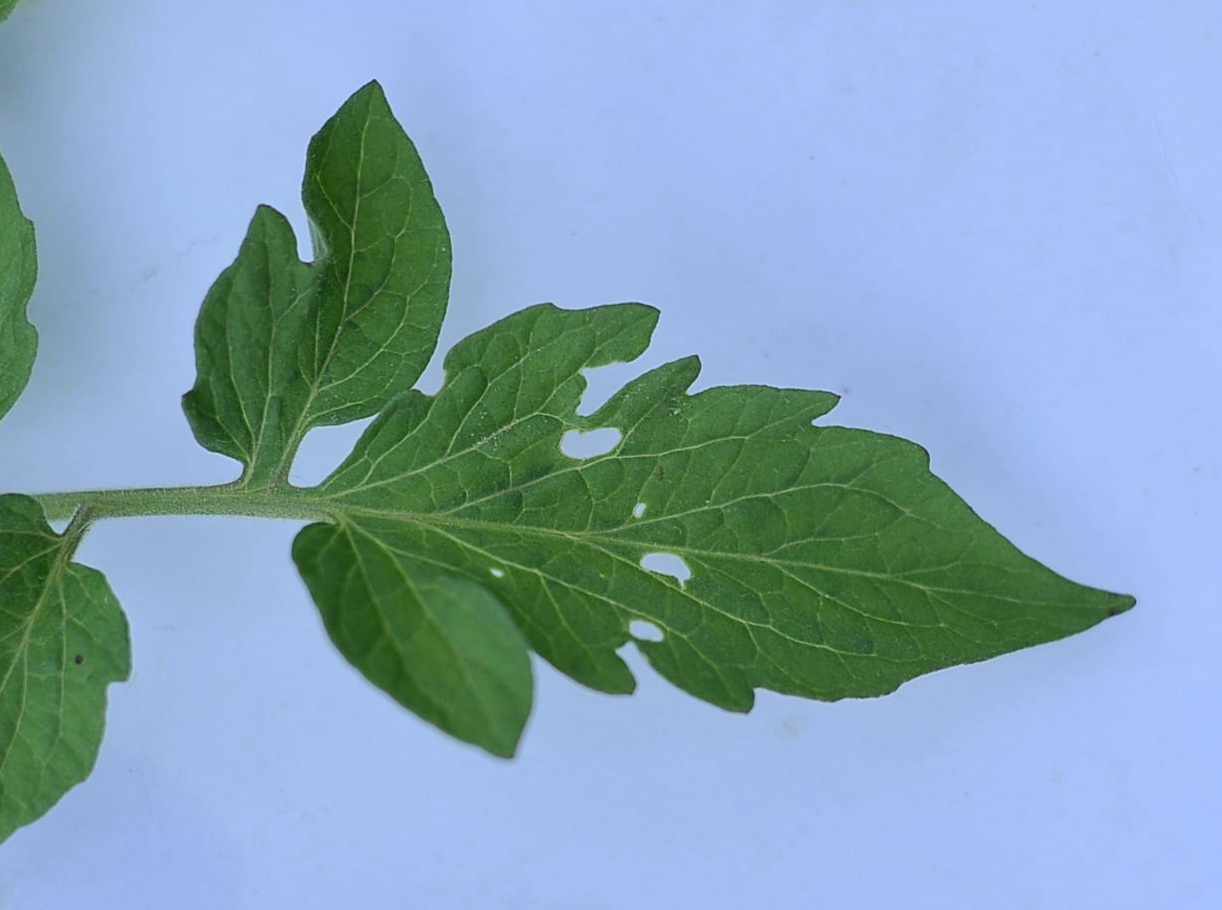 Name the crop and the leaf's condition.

tomato, infected
